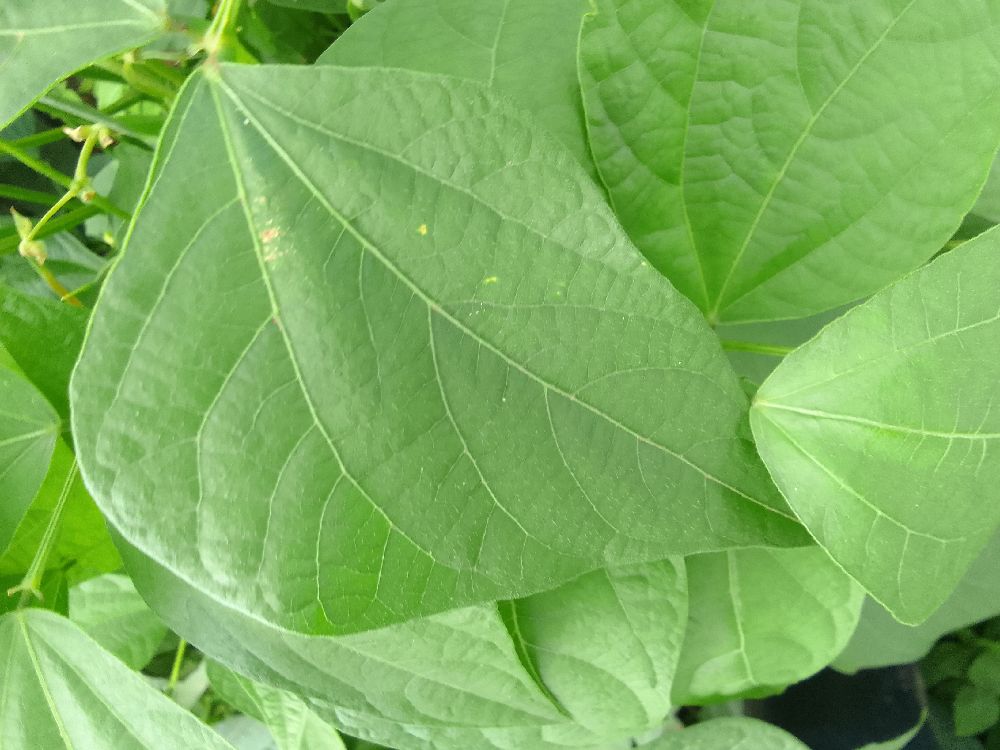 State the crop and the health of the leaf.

common bean, healthy
